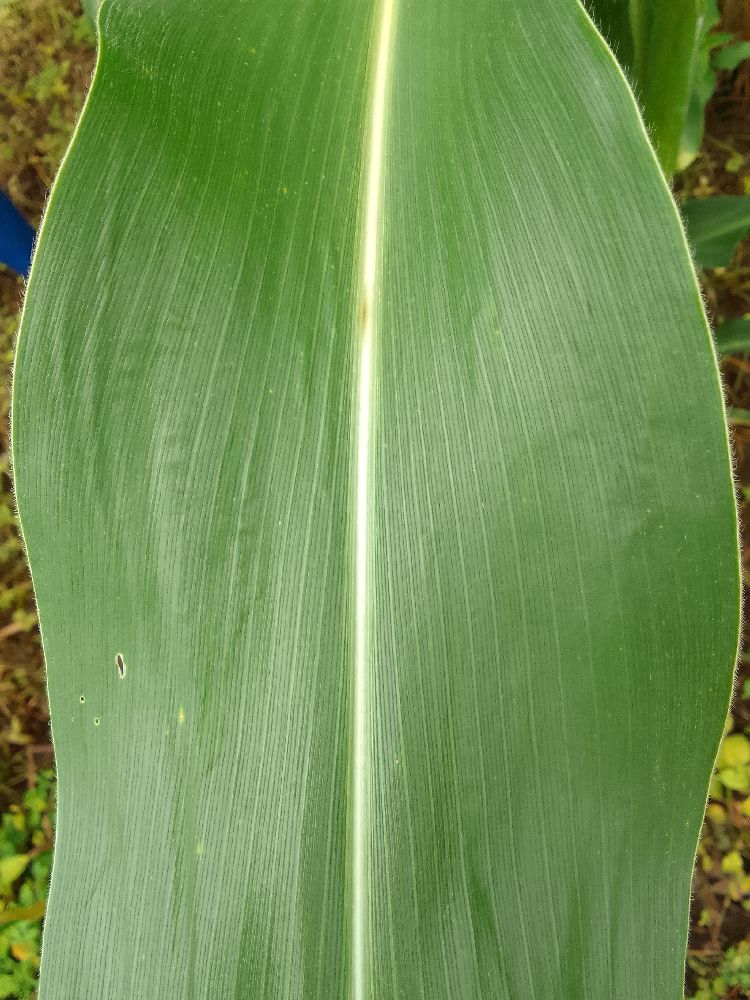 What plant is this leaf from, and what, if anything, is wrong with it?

maize, healthy
